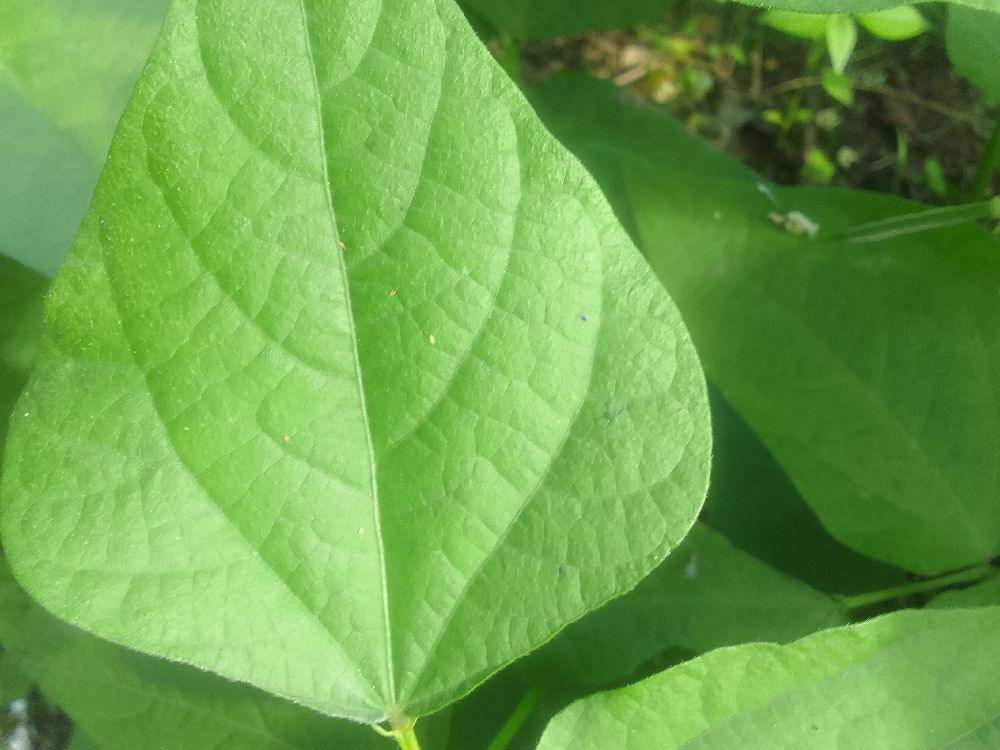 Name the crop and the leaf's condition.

common bean, healthy
